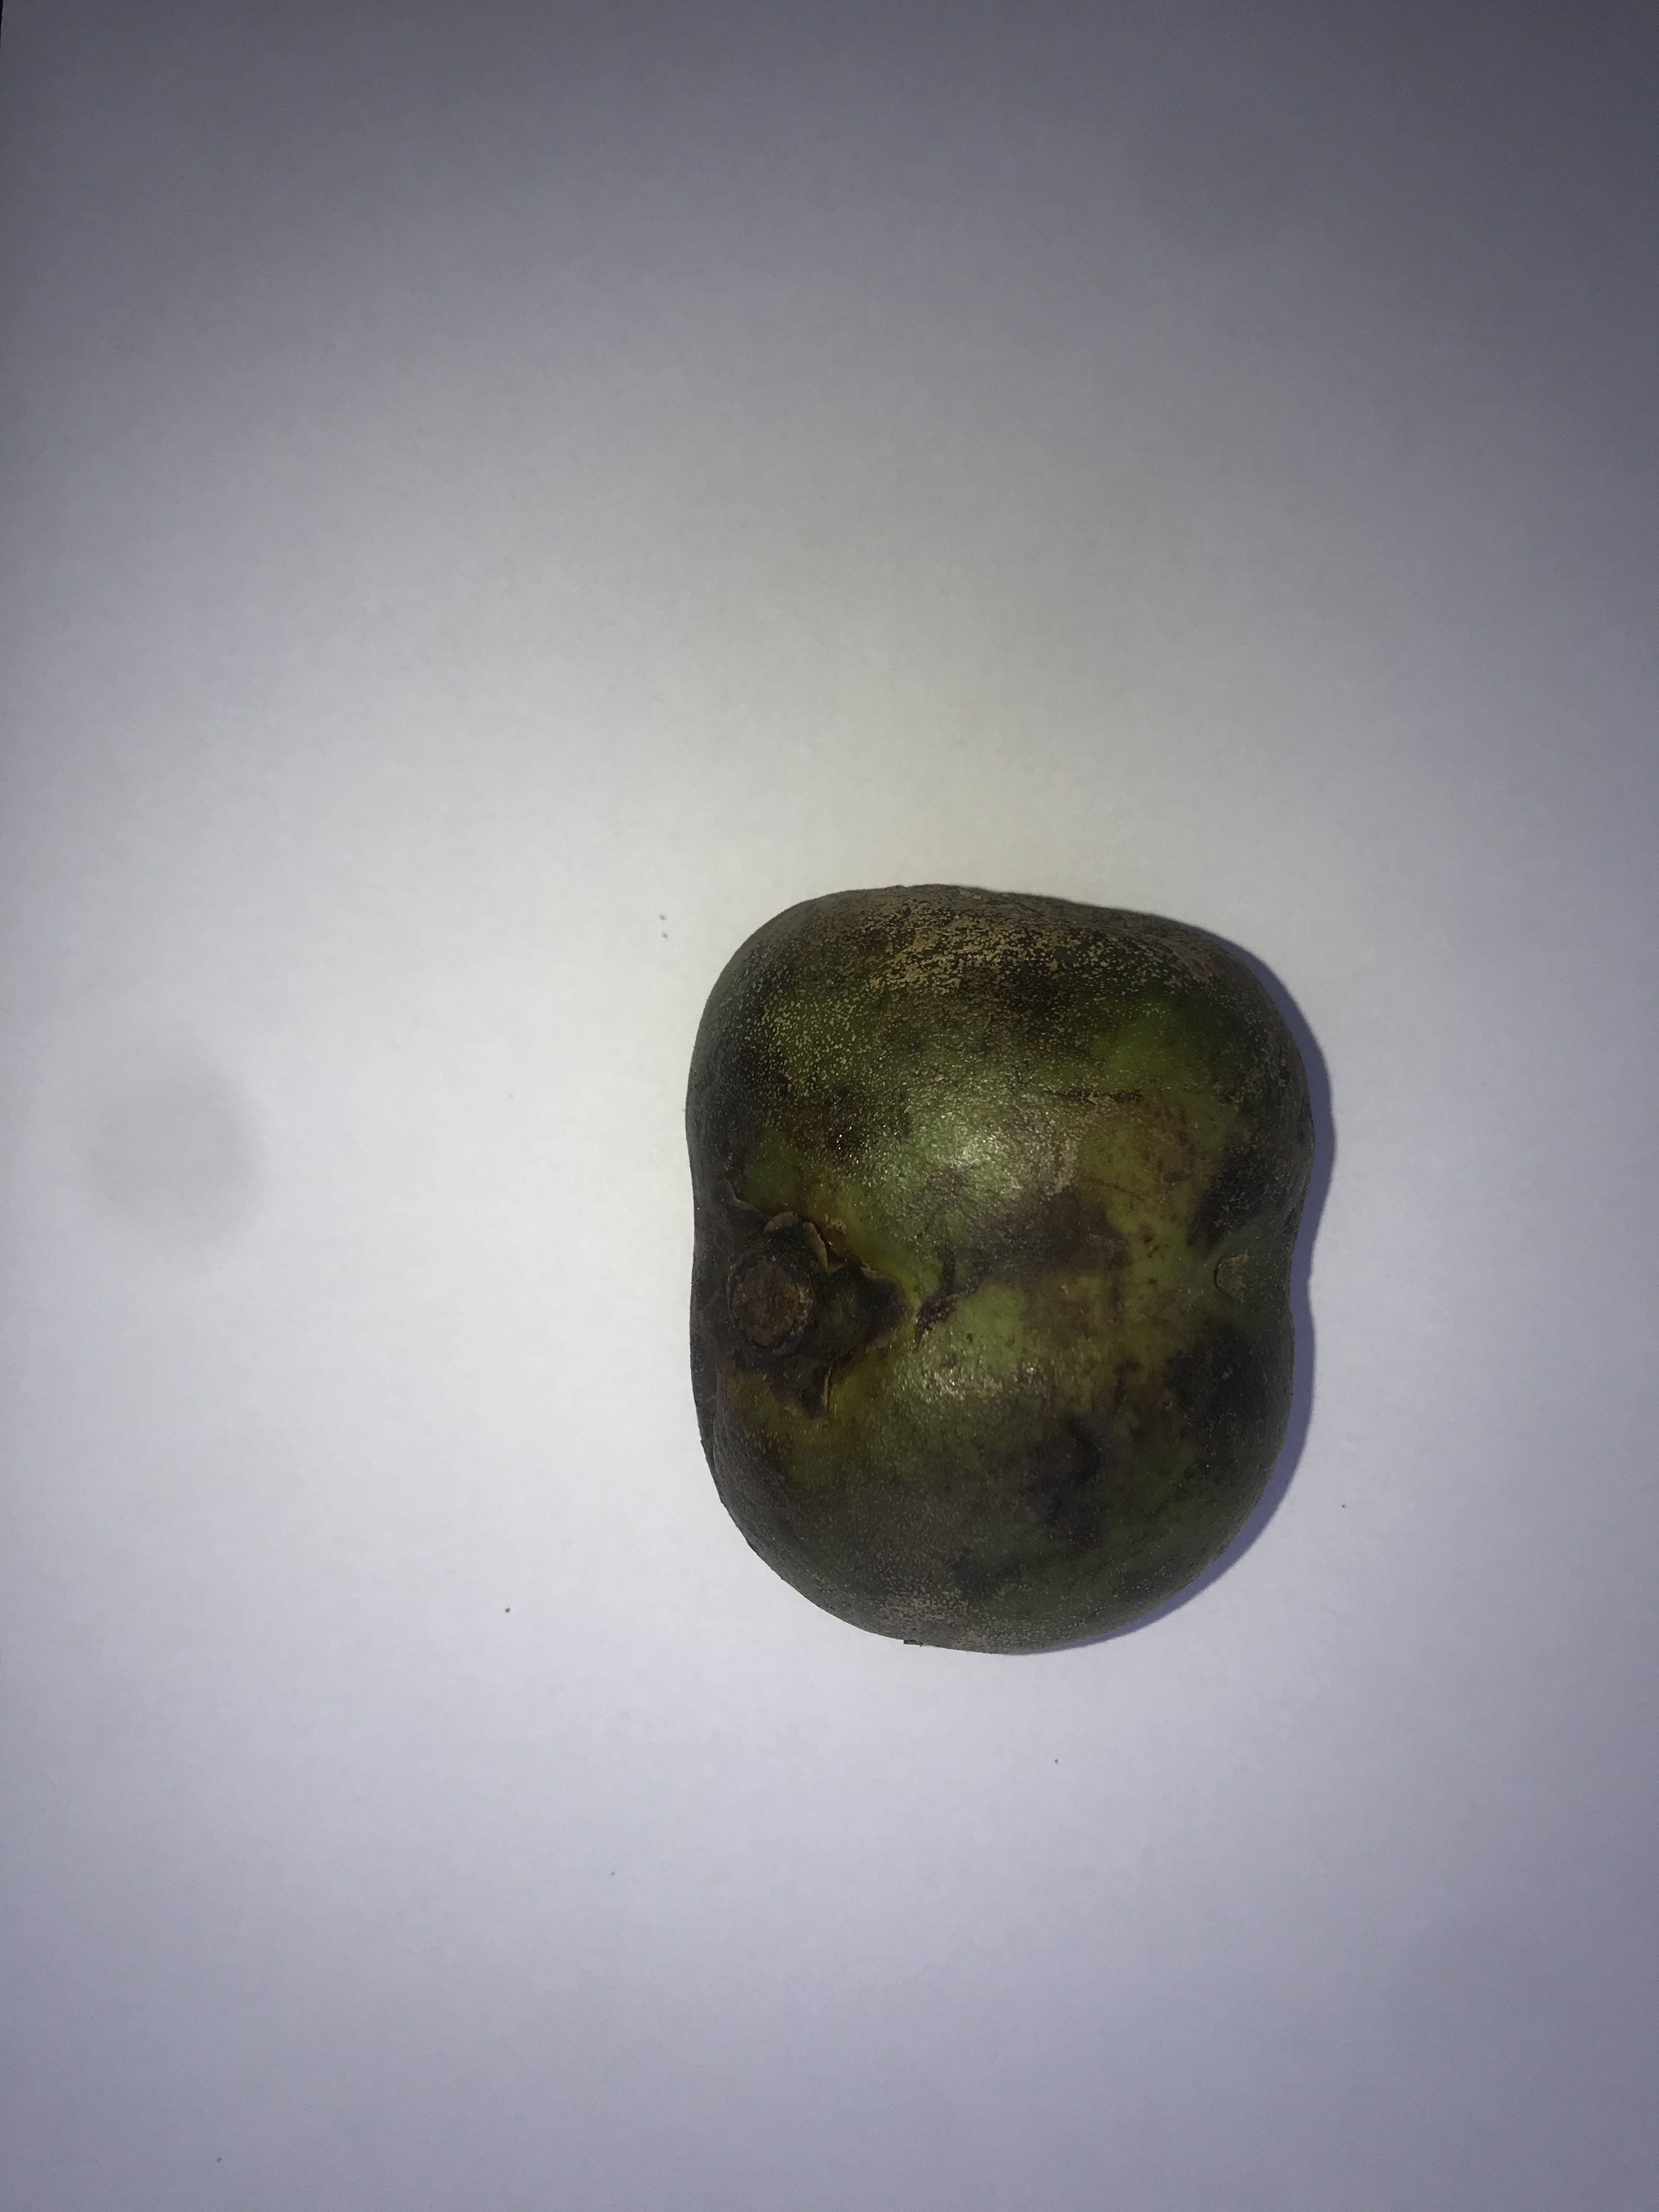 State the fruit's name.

pequi
